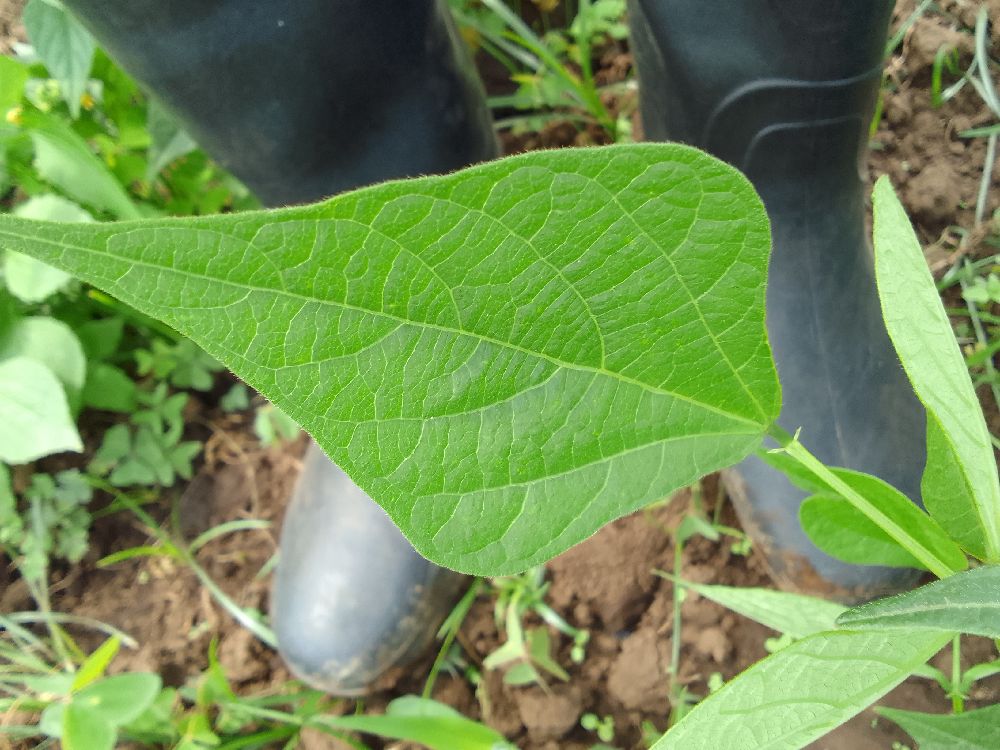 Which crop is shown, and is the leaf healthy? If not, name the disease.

common bean, healthy
